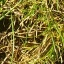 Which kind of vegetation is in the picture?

grass
